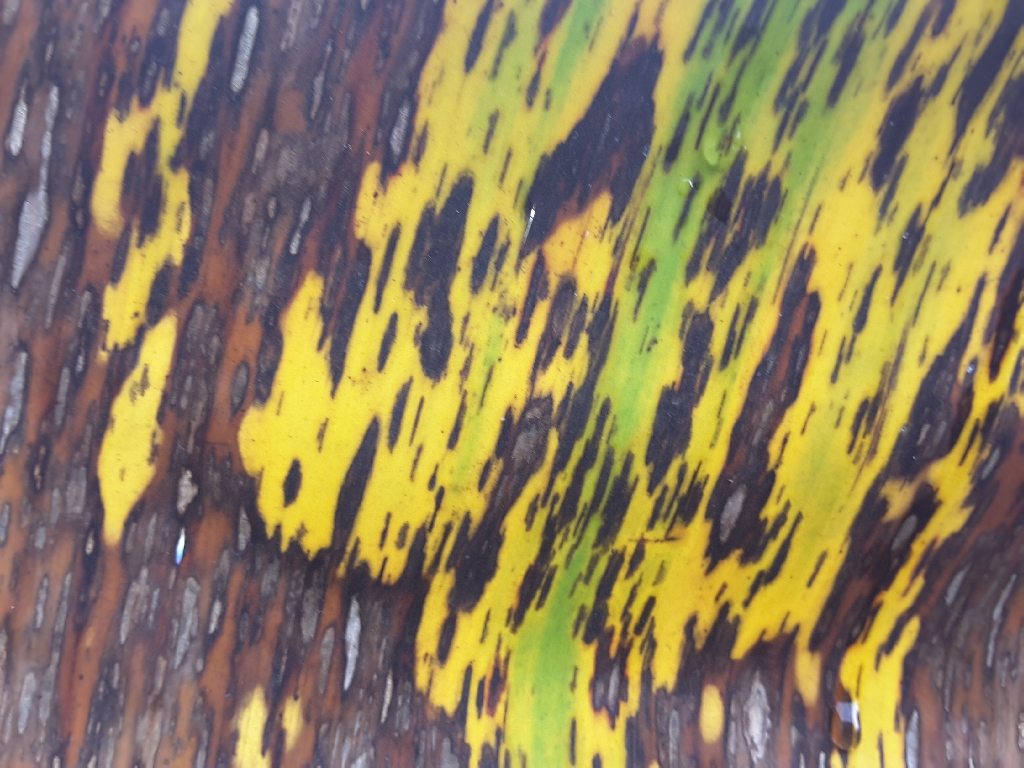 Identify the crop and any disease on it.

banana, black sigatoka
